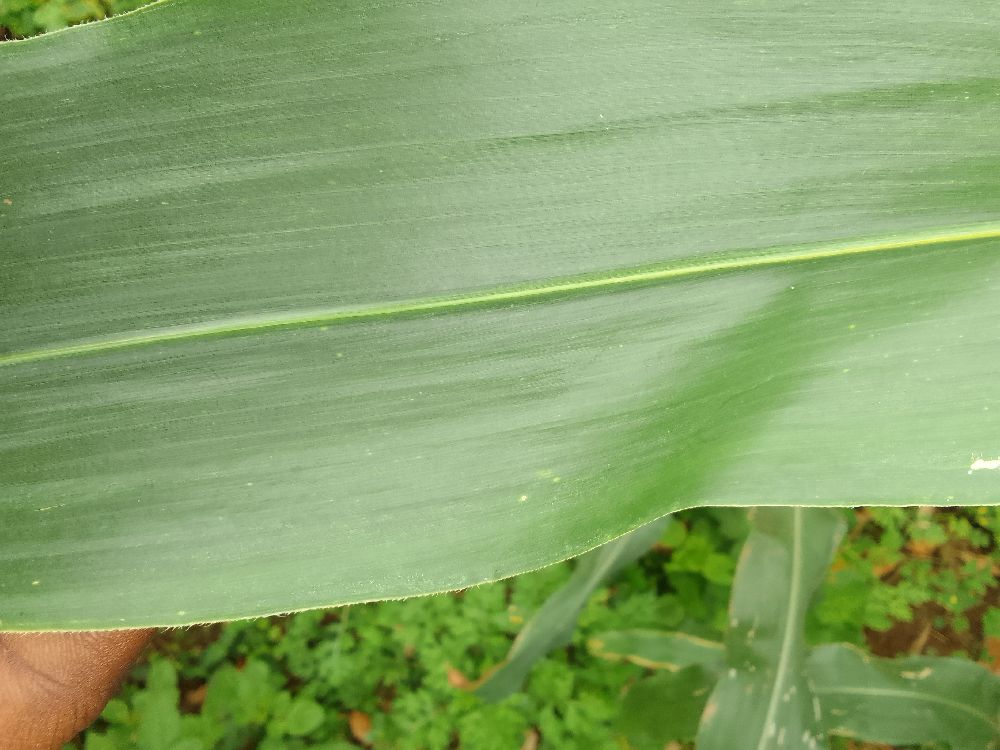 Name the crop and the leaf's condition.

maize, healthy
